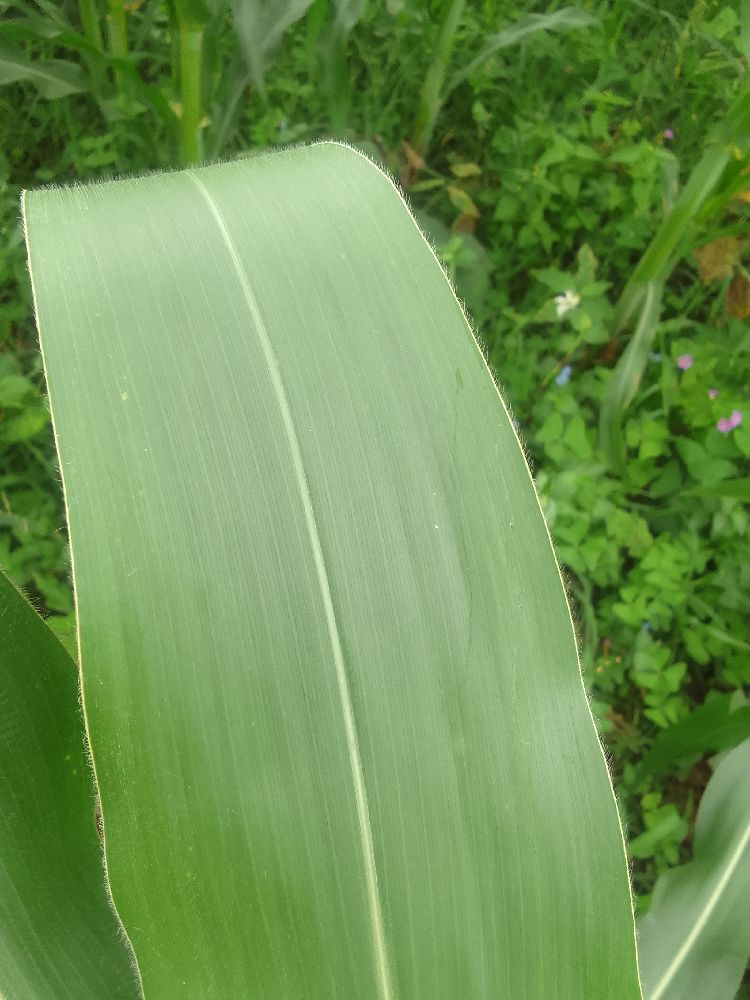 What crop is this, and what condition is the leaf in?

maize, healthy
